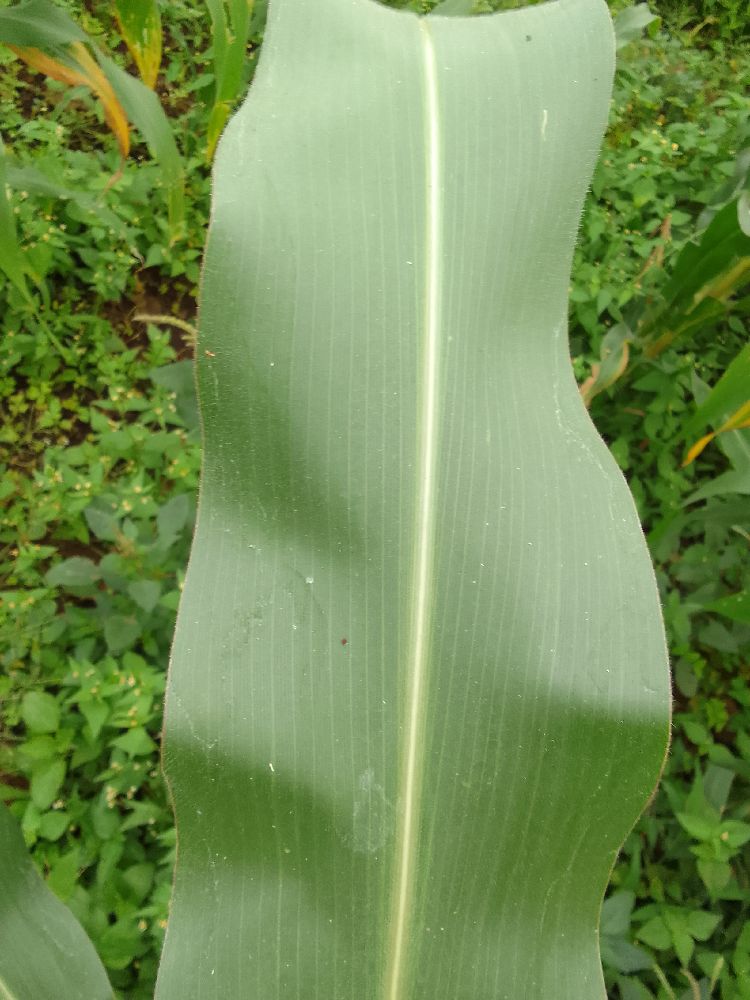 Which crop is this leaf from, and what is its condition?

maize, healthy
